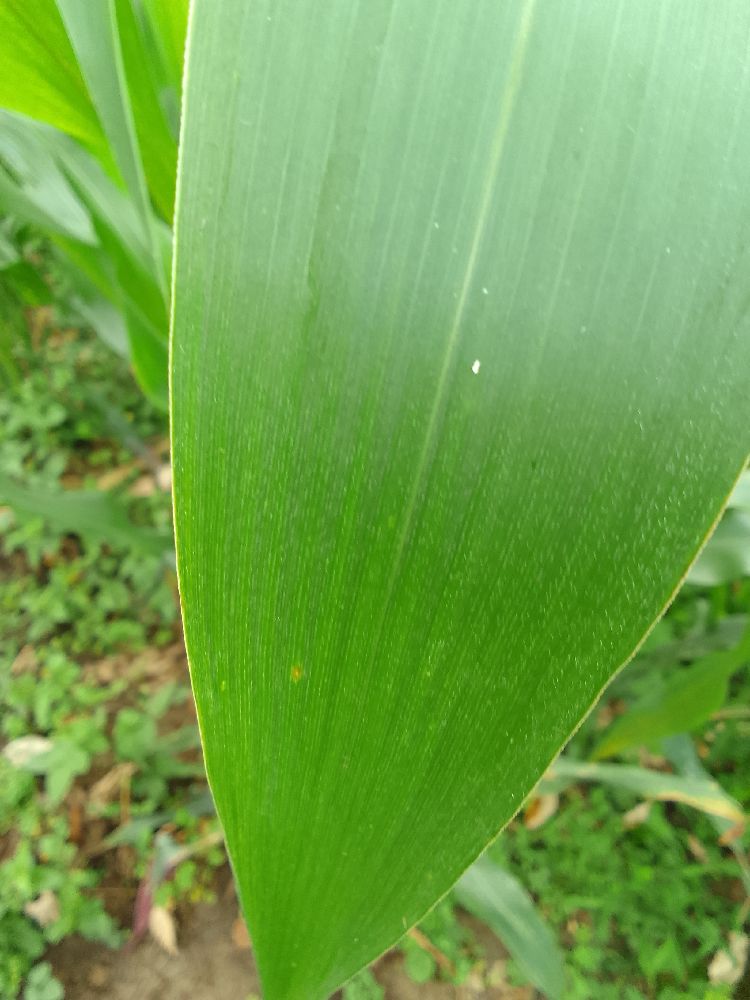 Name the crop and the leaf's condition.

maize, healthy
